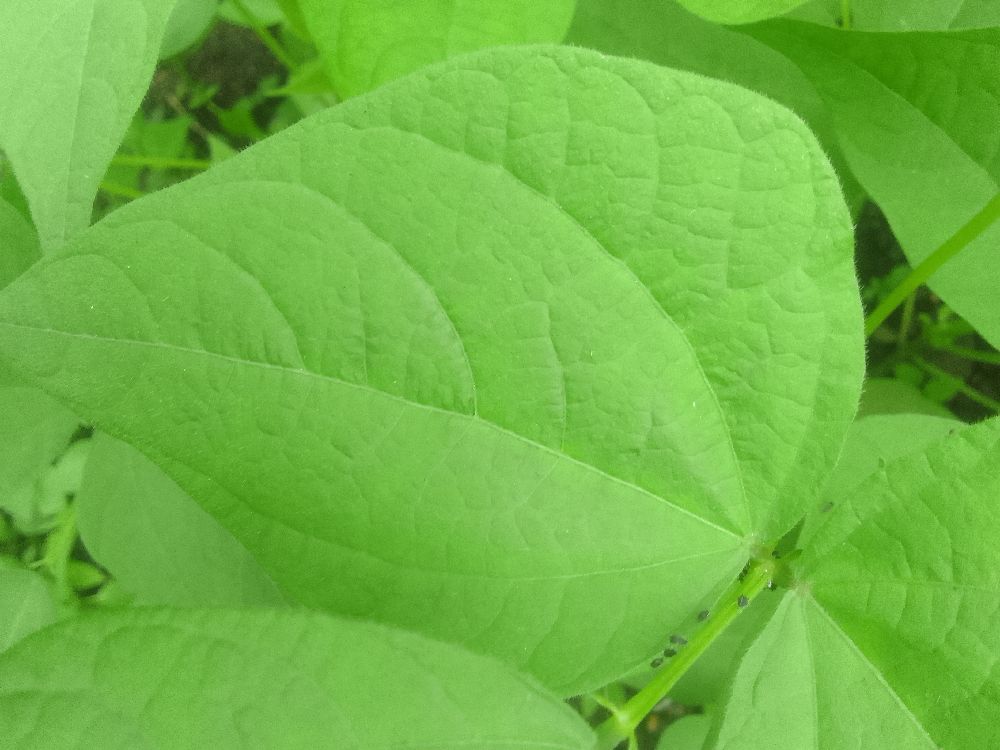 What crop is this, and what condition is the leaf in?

common bean, healthy
